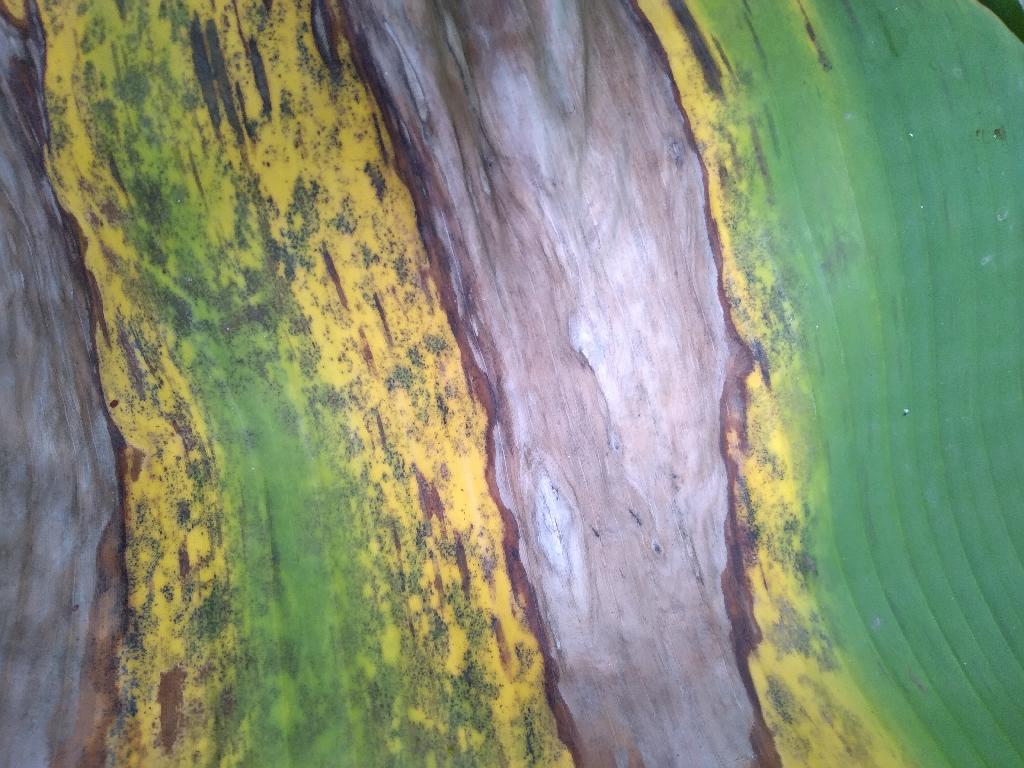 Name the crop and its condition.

banana, black sigatoka
